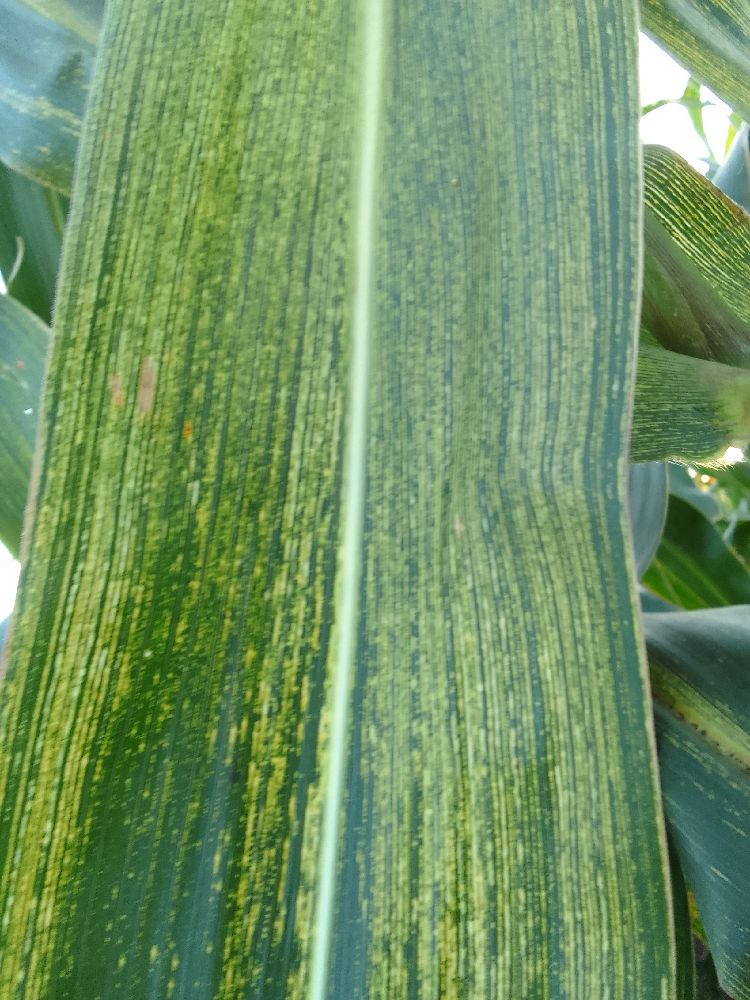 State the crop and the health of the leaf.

maize, maize streak virus
